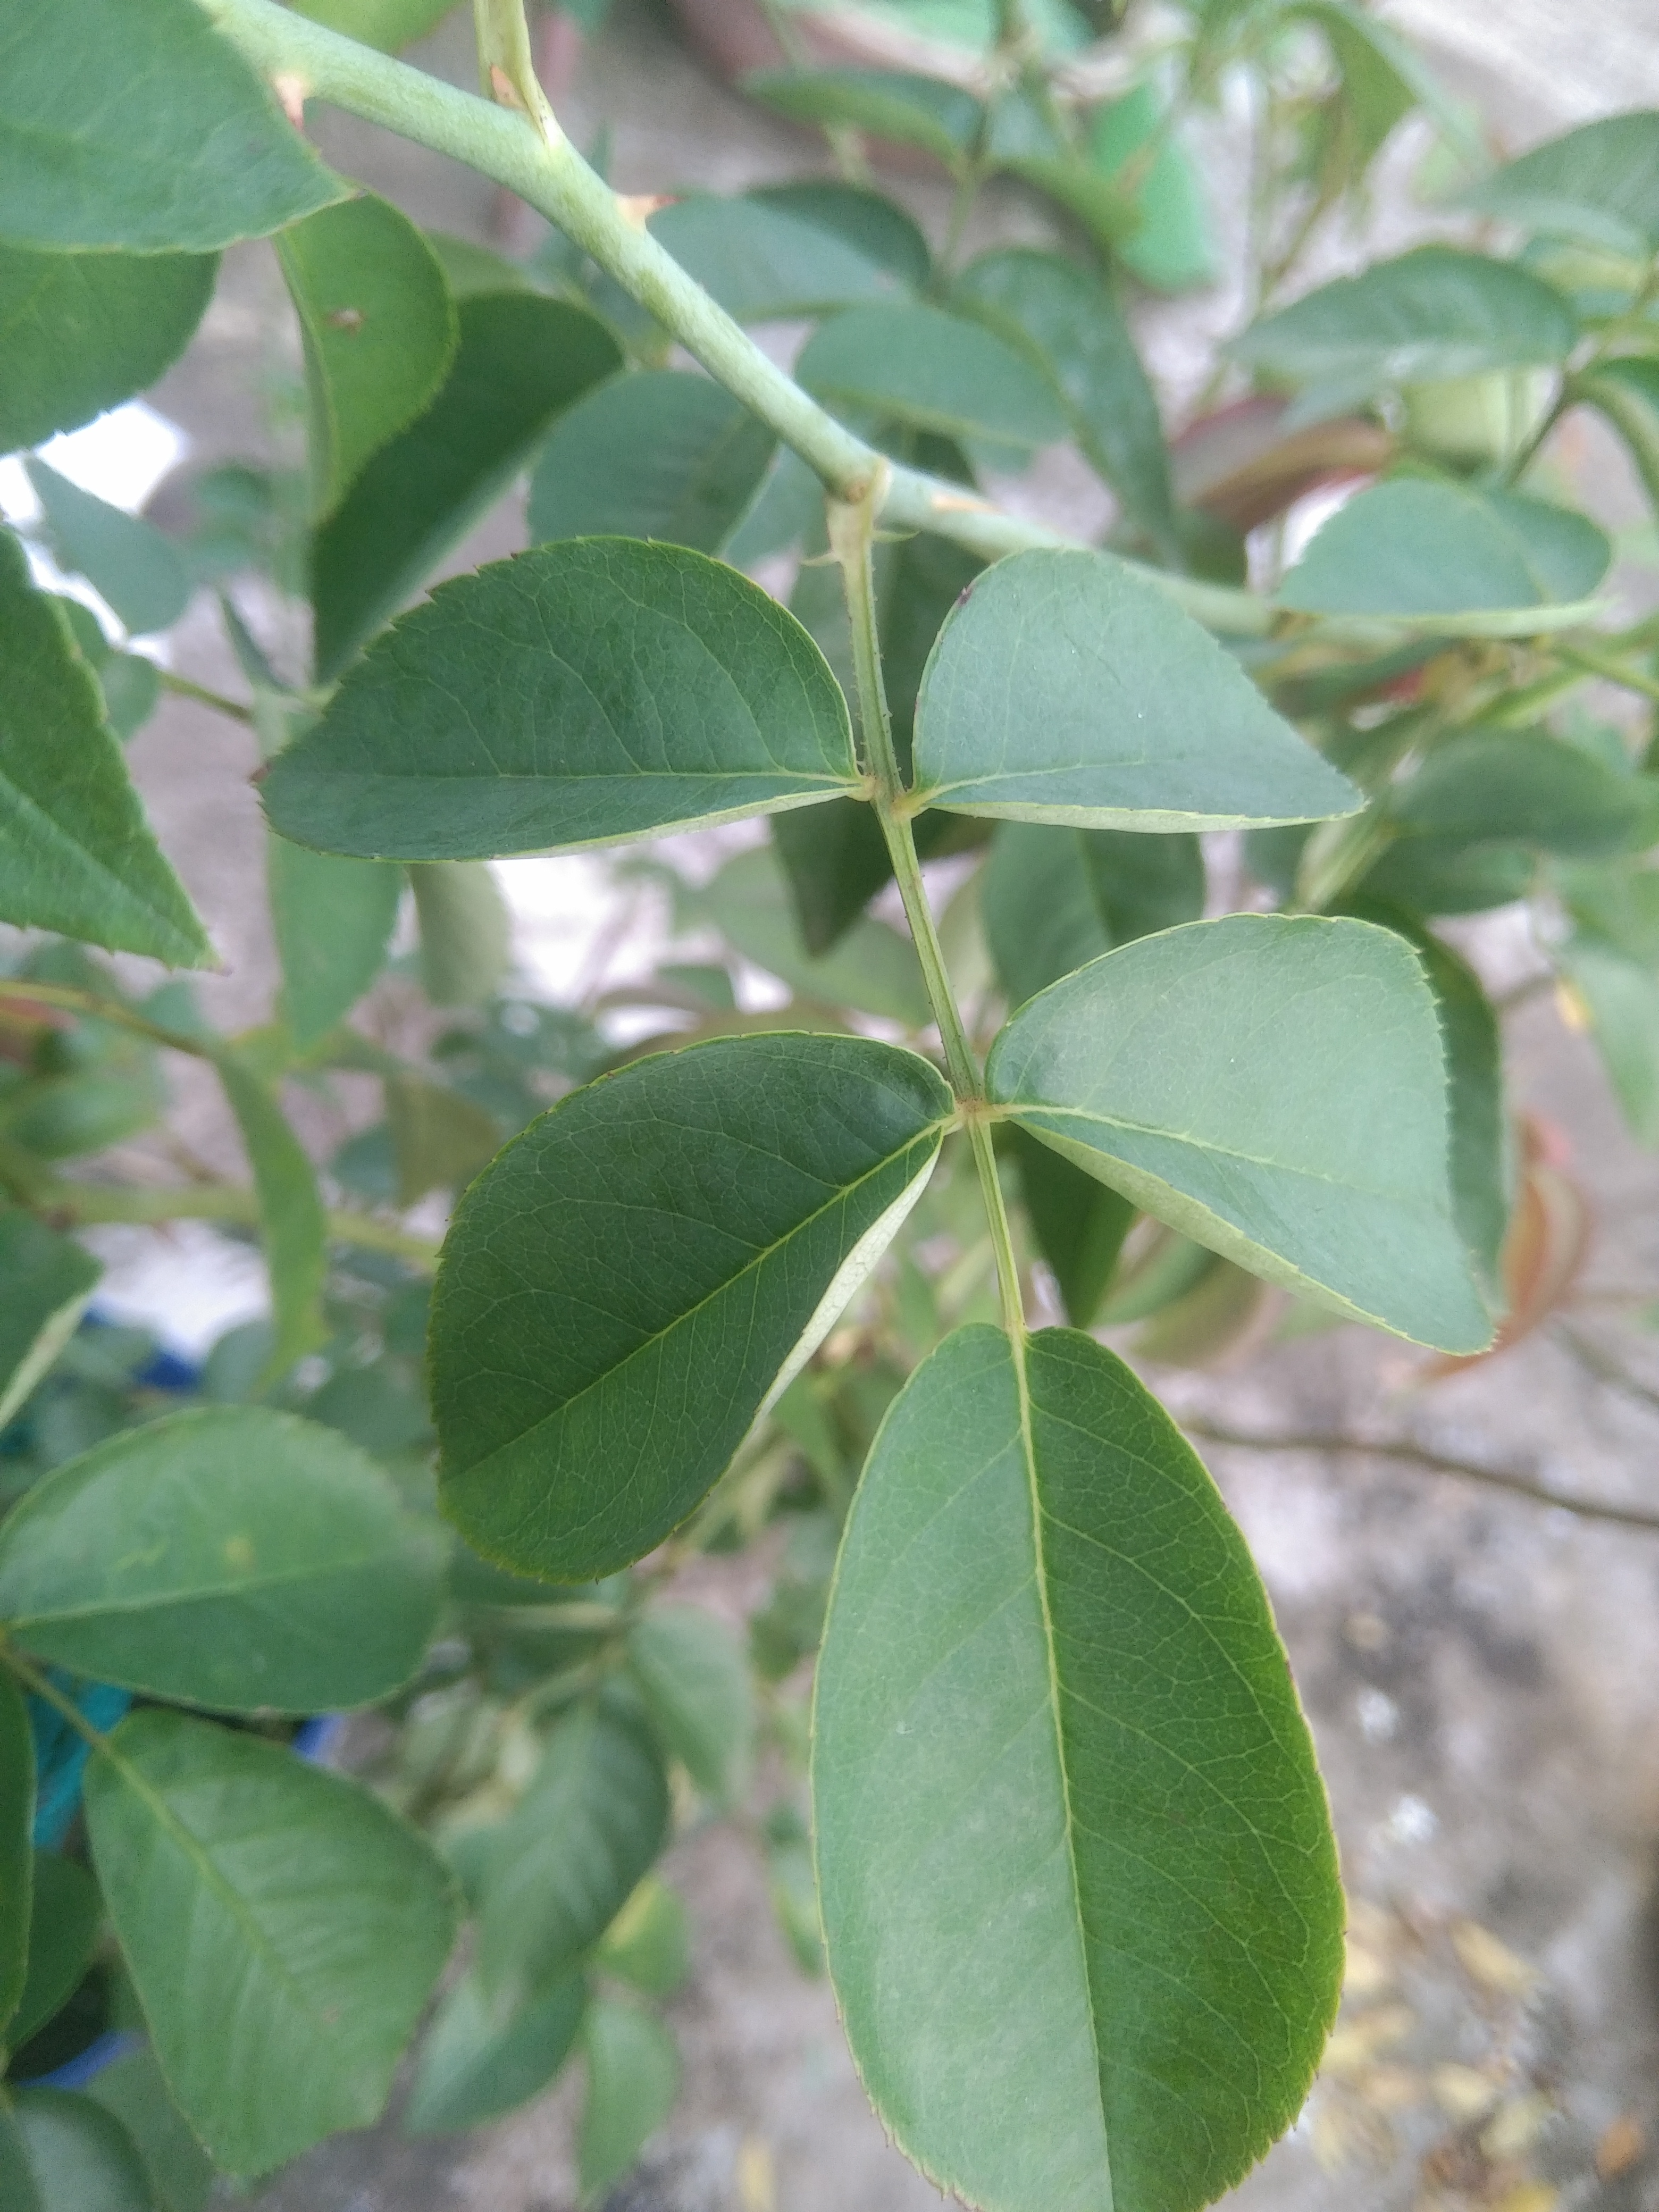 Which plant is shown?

rose
